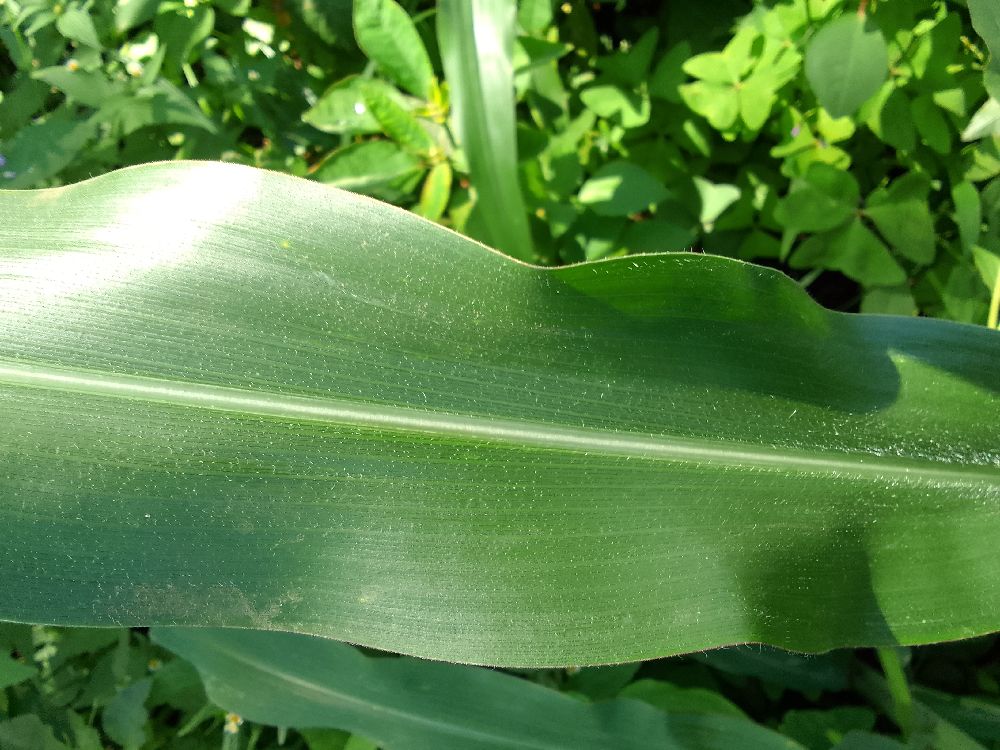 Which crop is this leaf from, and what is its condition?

maize, healthy
